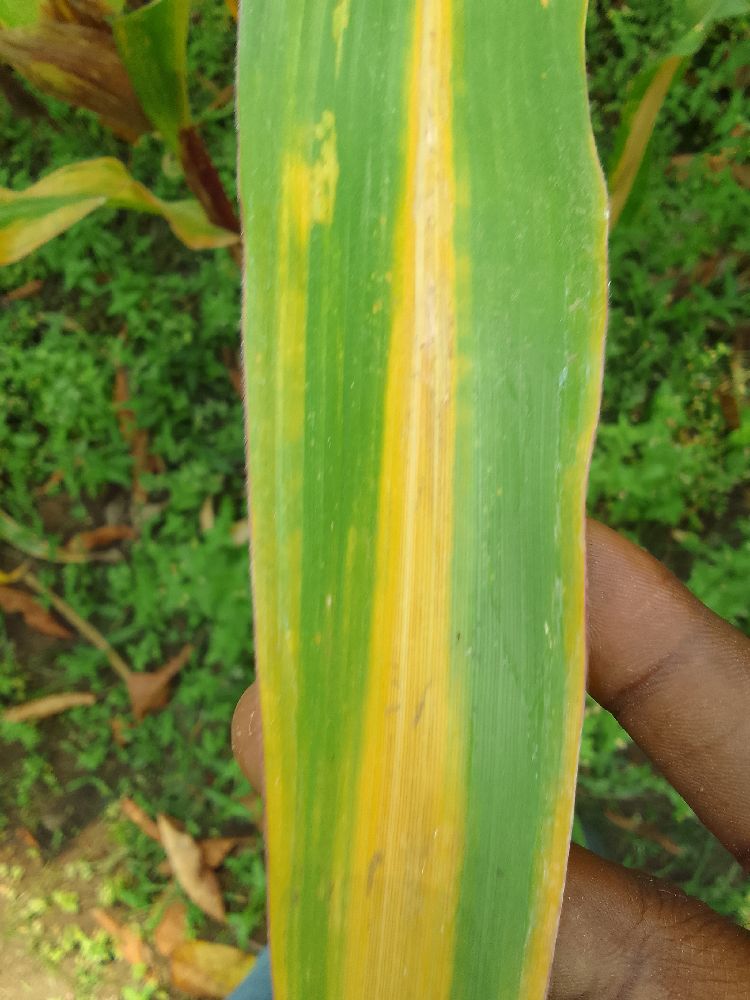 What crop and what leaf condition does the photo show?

maize, maize lethal necrosis
